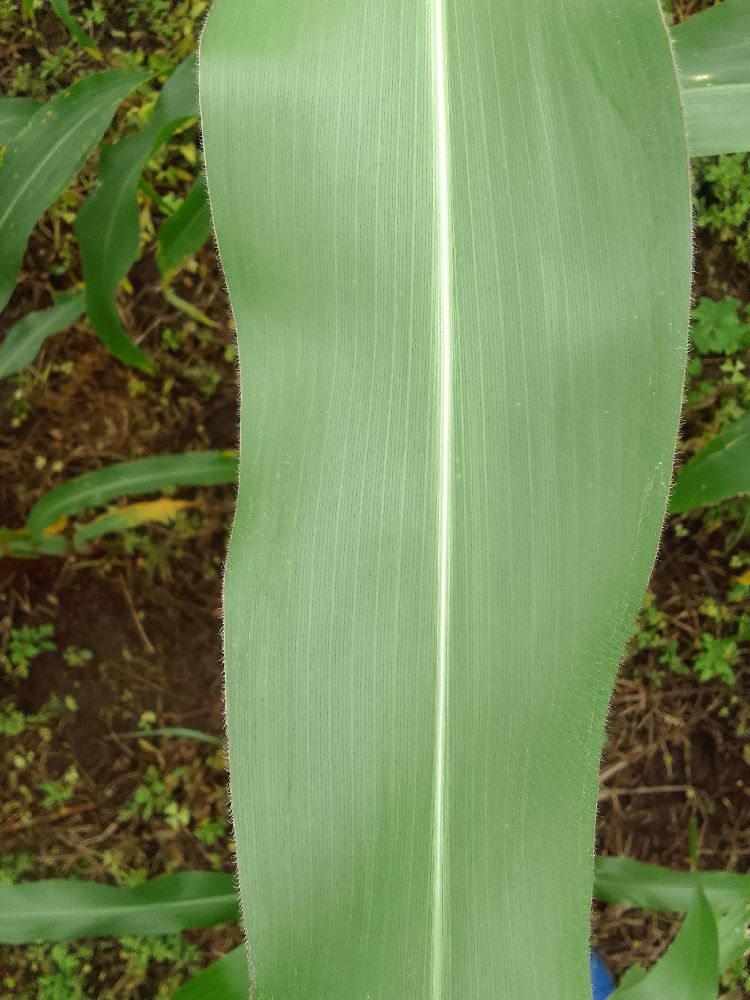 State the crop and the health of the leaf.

maize, healthy
